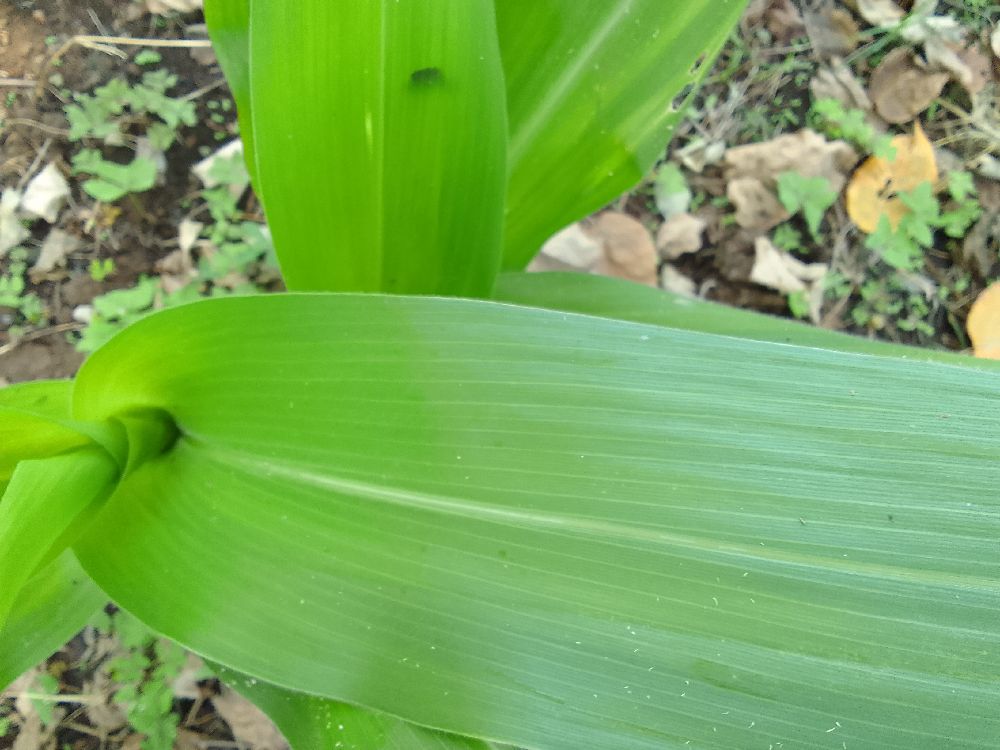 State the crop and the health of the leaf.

maize, healthy
